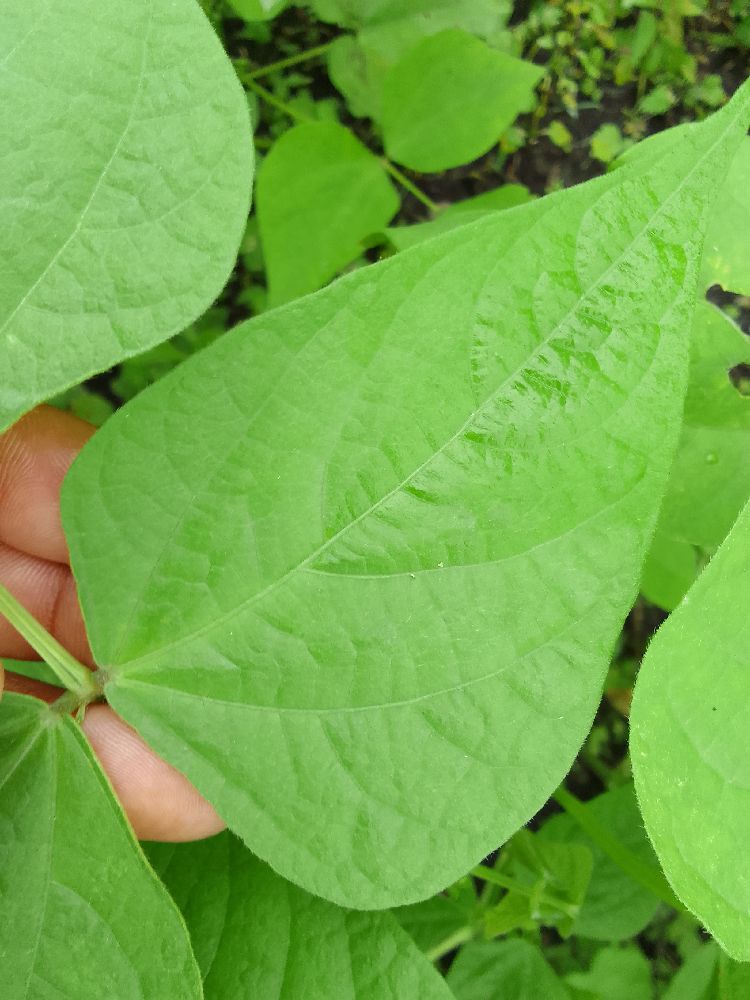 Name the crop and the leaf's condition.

common bean, healthy
